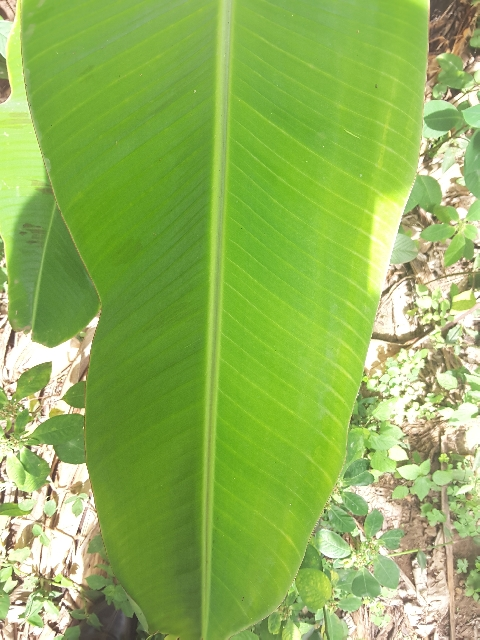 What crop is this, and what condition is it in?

banana, healthy
